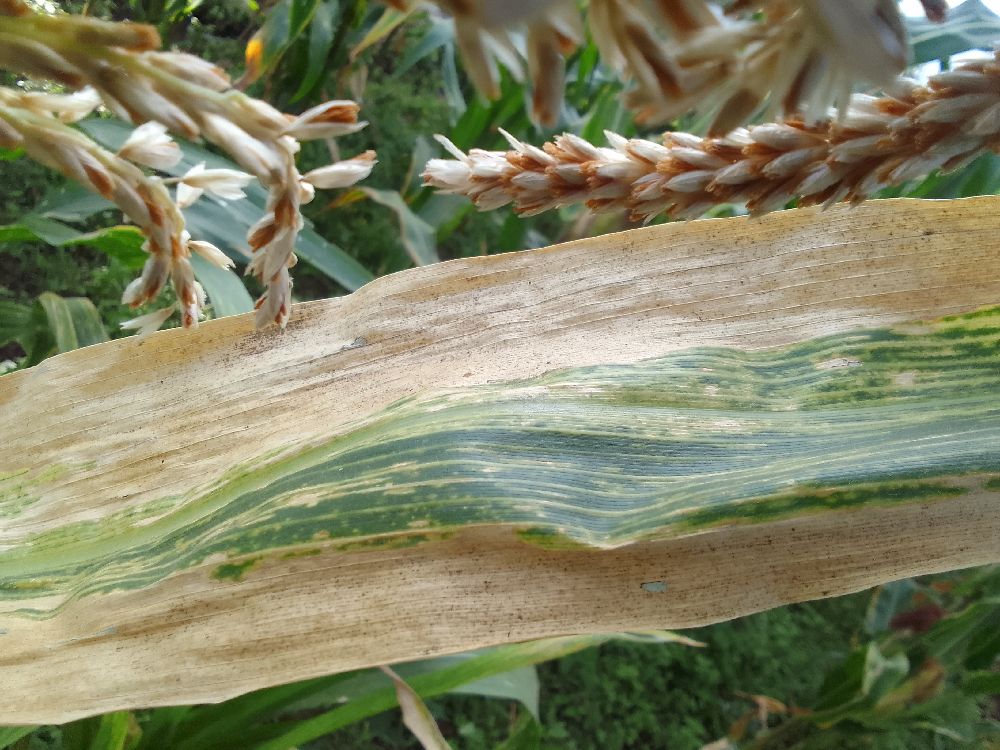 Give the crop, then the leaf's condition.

maize, maize lethal necrosis
